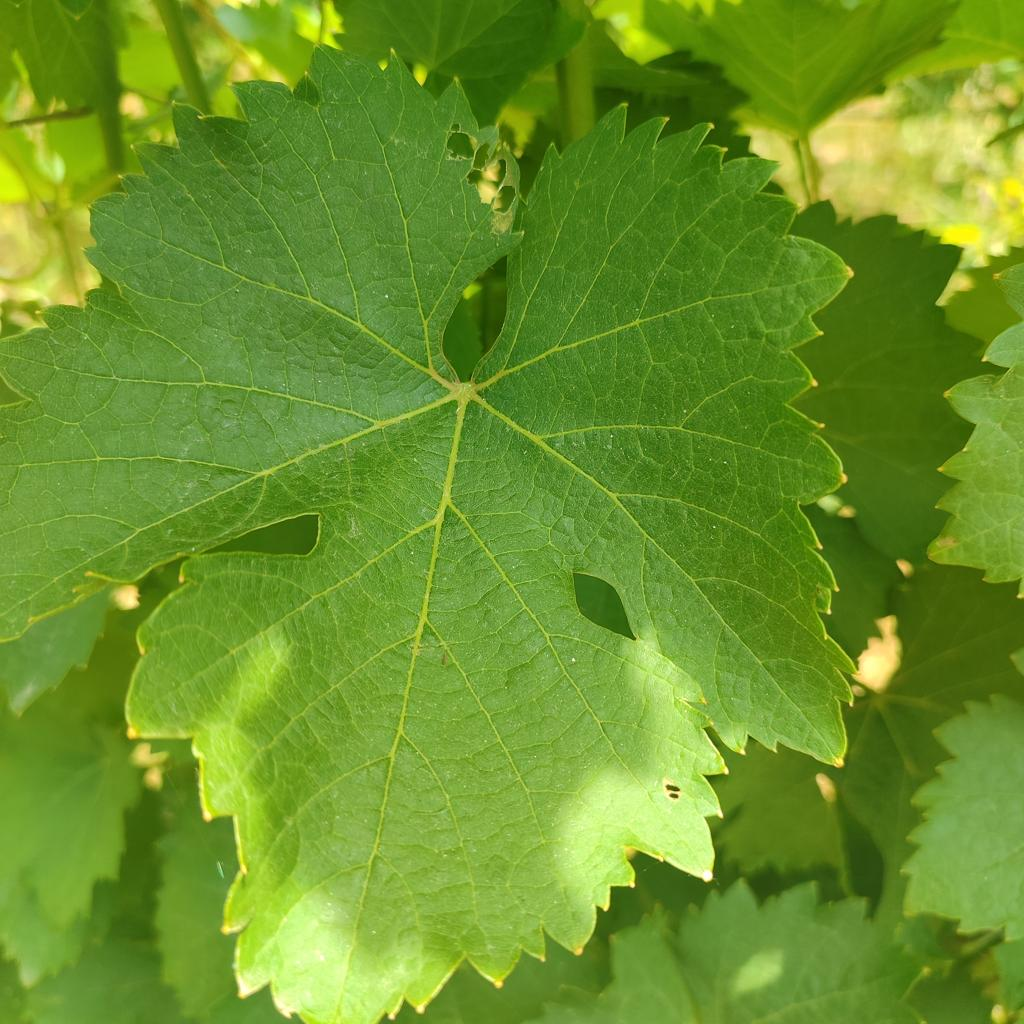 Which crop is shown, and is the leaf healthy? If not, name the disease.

grapevine, healthy
